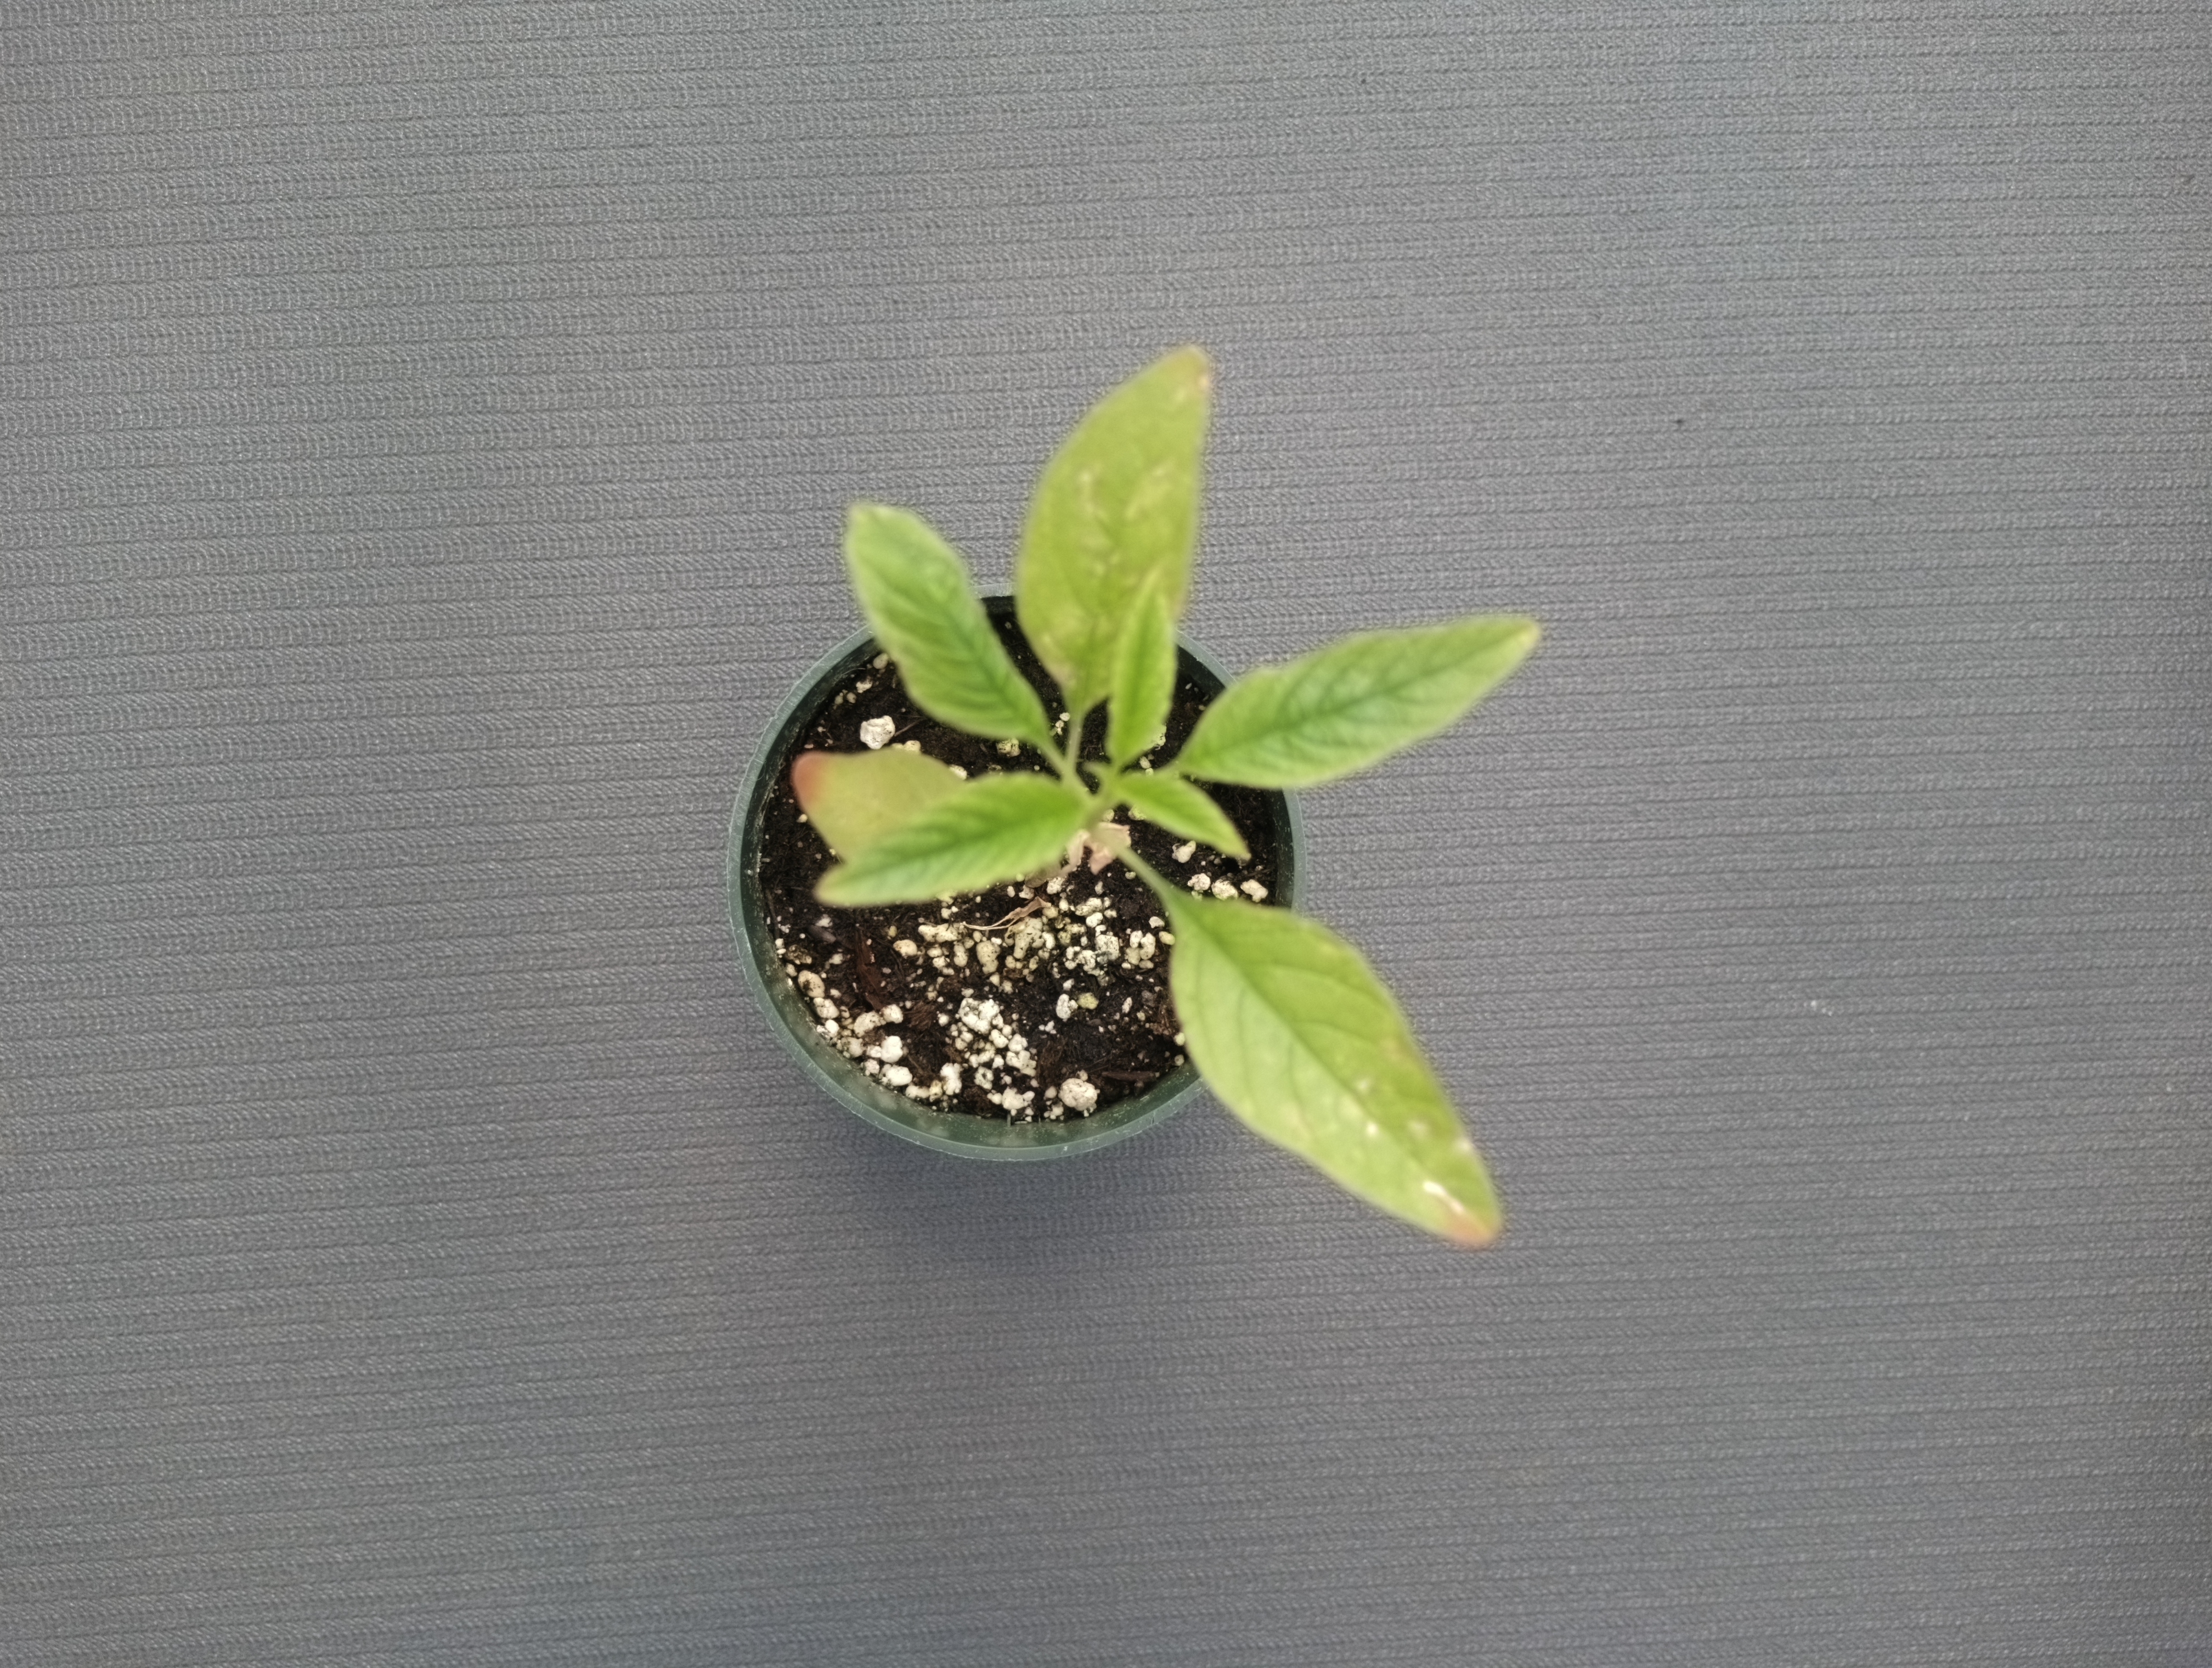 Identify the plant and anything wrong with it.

waterhemp, healthy untreated
